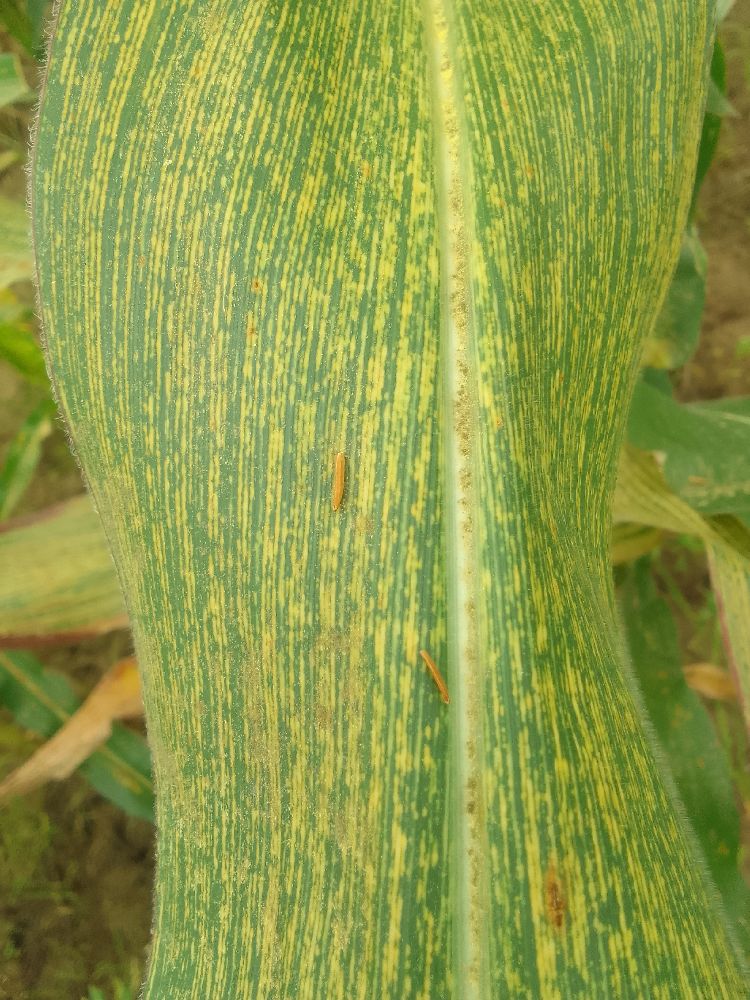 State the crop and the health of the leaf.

maize, maize streak virus
